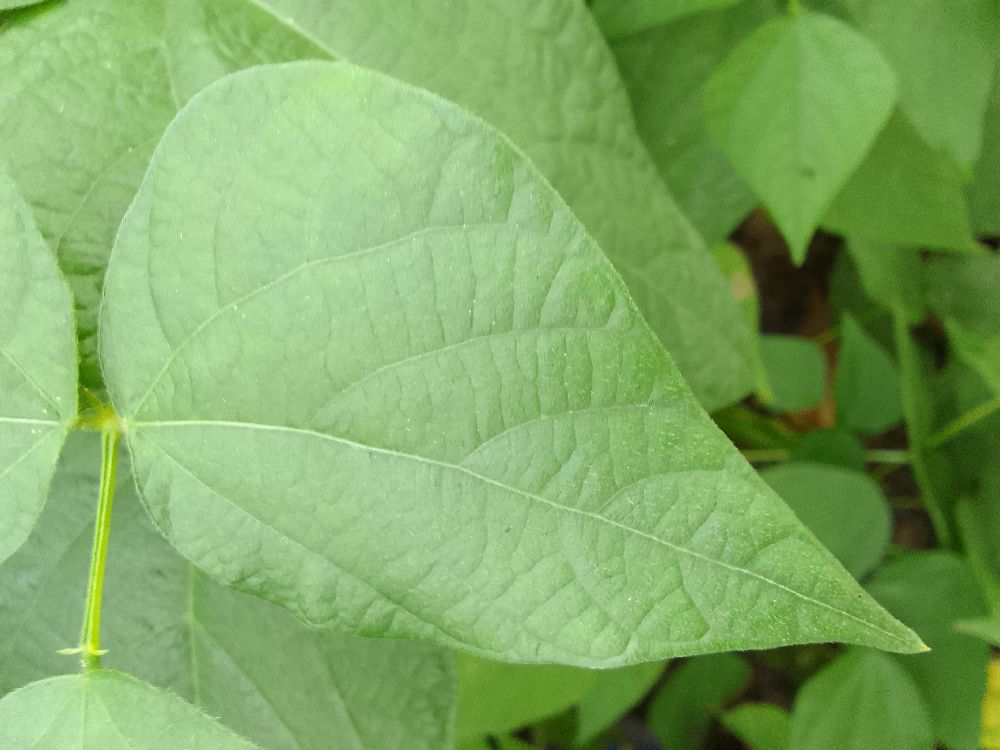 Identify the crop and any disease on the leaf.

common bean, healthy
